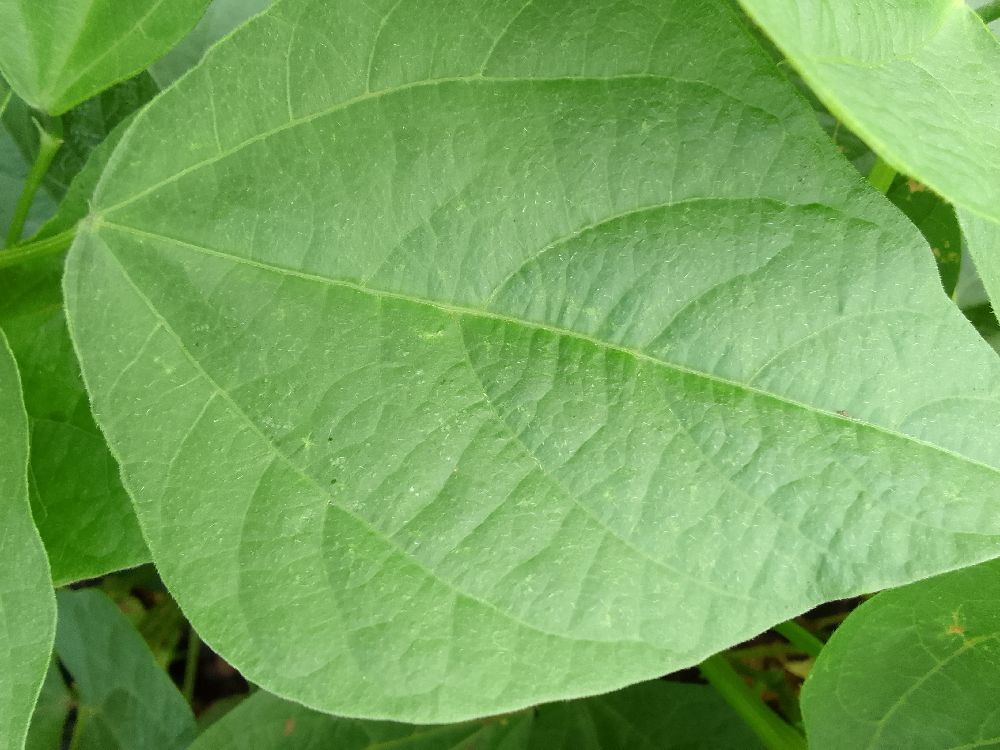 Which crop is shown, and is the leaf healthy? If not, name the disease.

common bean, healthy
